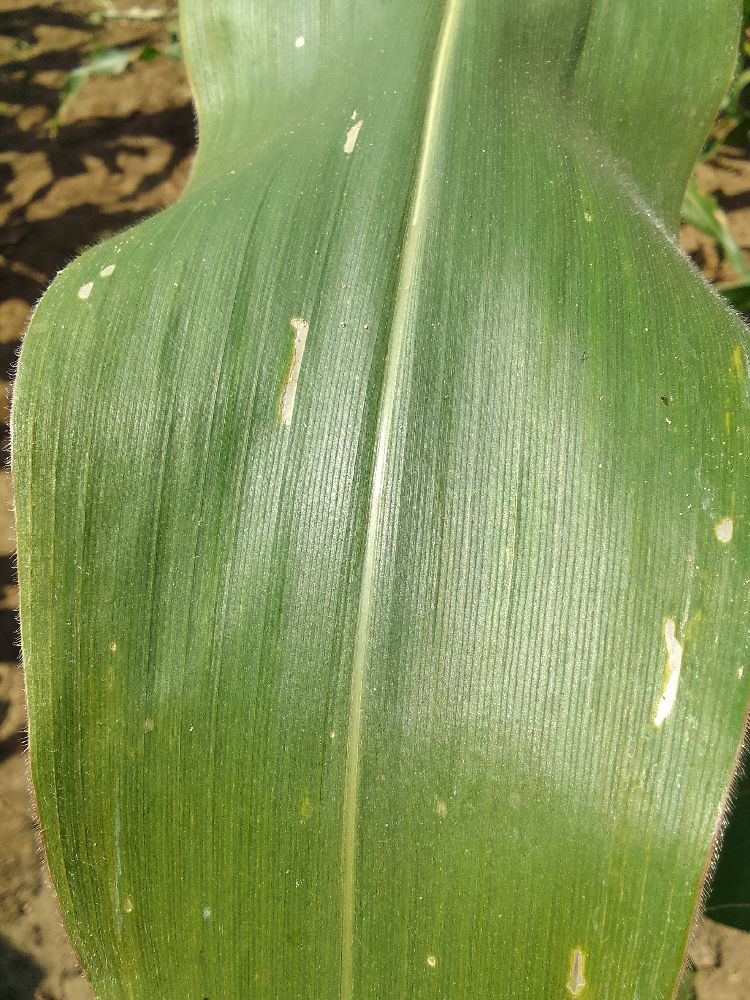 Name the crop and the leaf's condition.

maize, healthy
